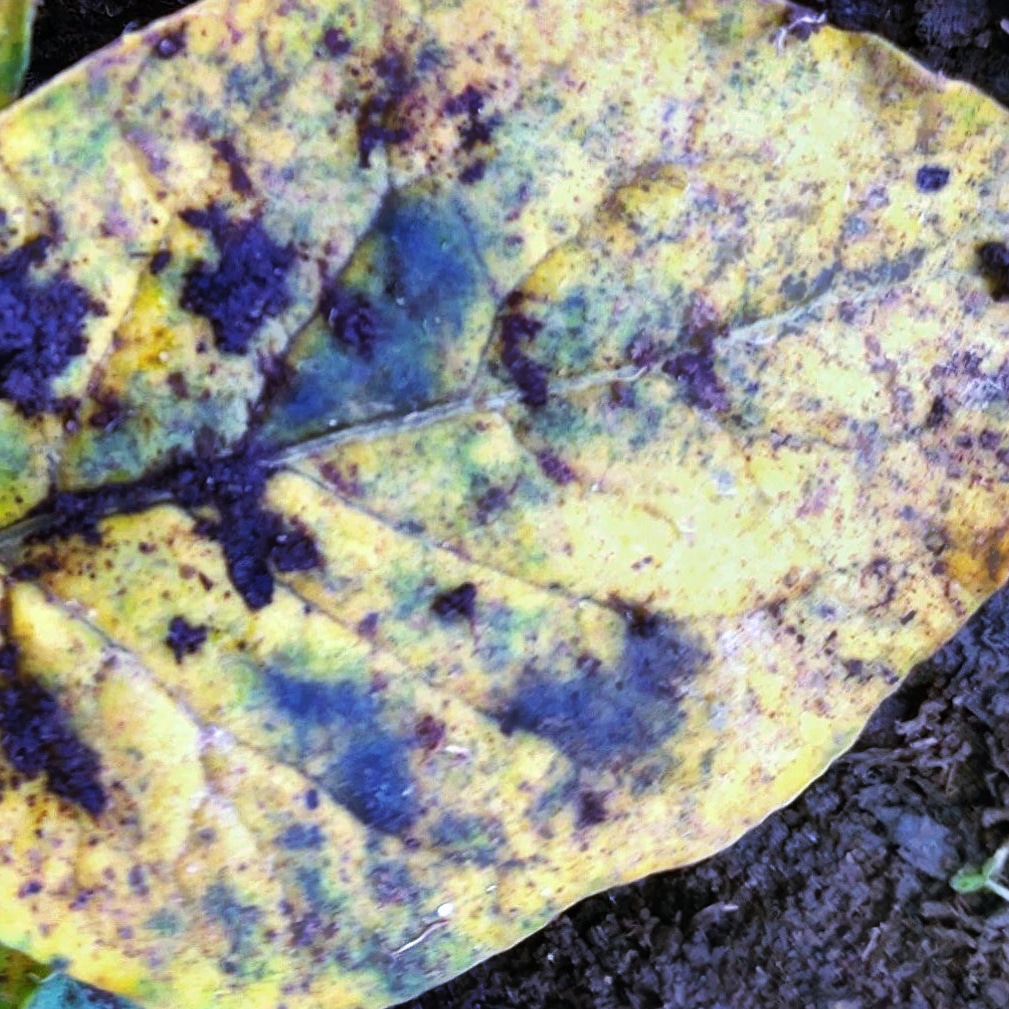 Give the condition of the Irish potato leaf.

late blight
